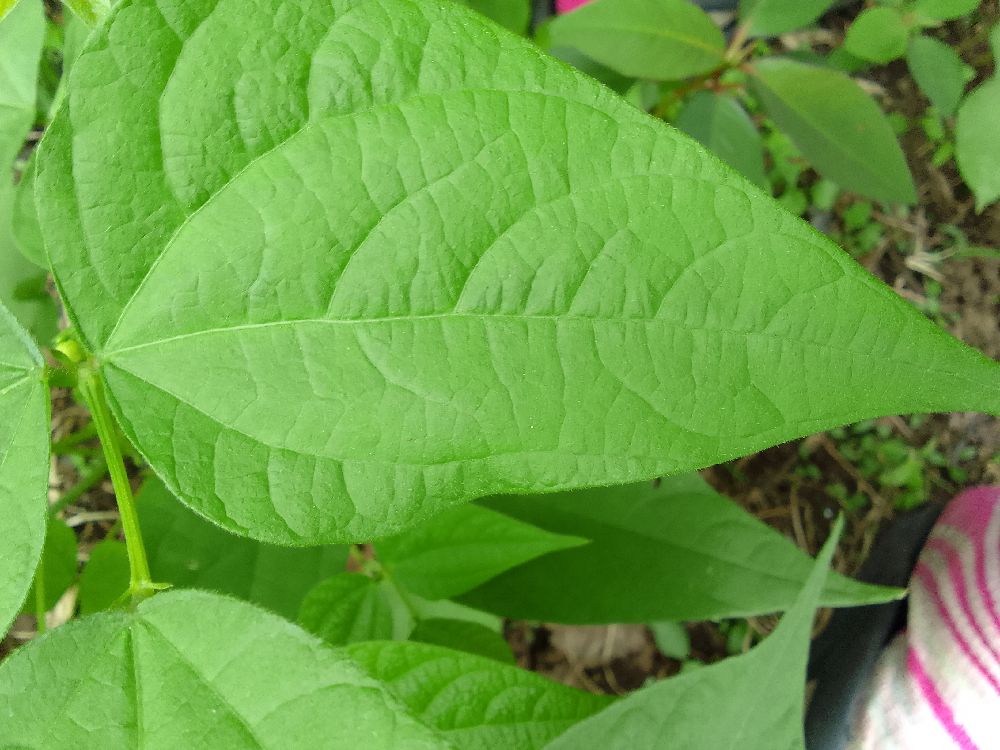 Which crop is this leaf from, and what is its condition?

common bean, healthy
